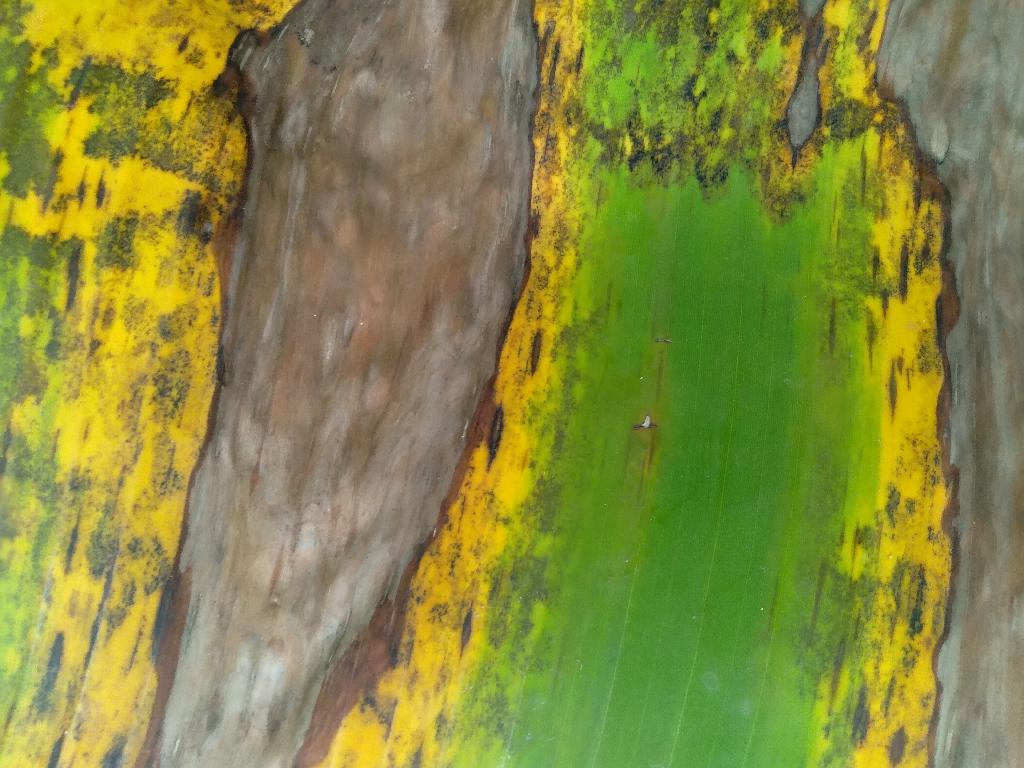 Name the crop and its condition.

banana, black sigatoka
